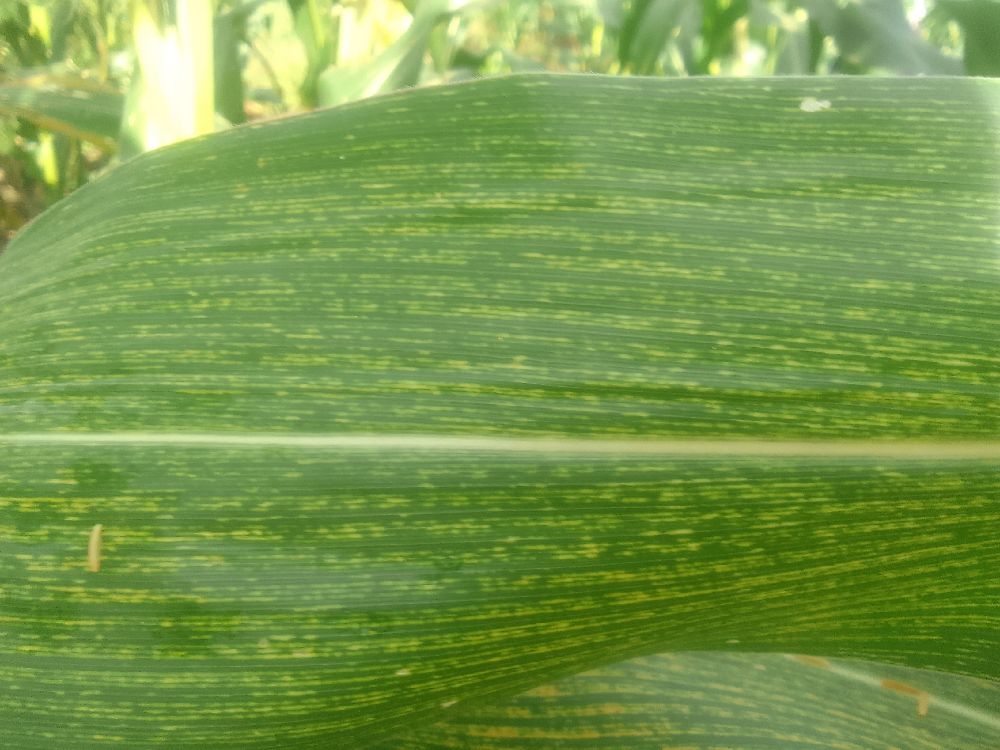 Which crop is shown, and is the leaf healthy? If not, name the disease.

maize, maize streak virus
